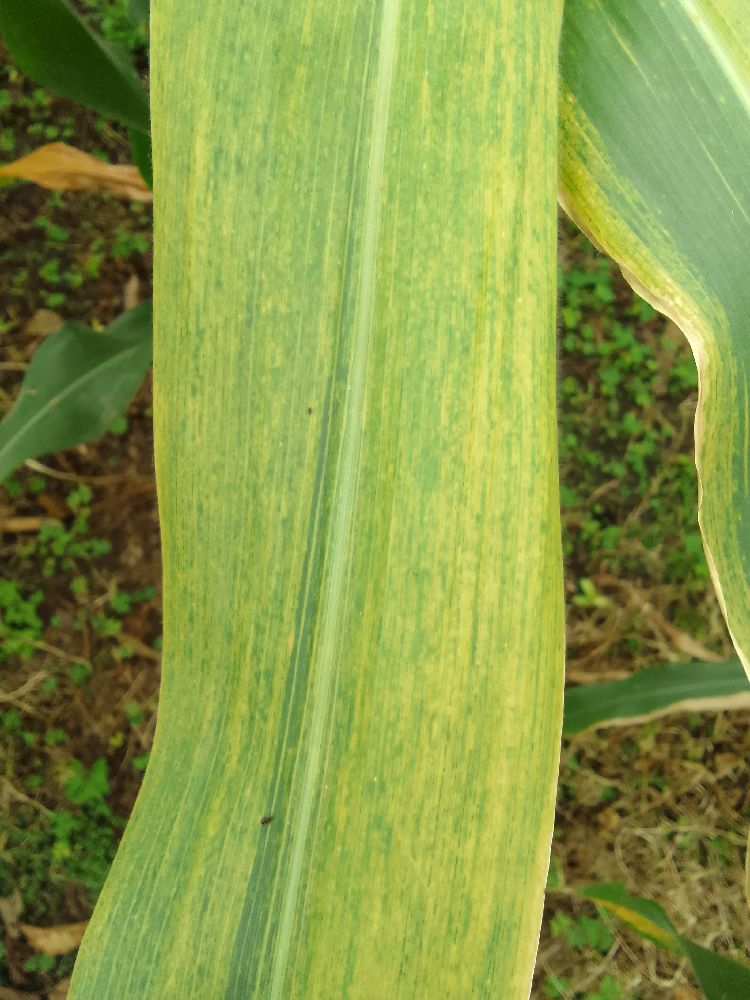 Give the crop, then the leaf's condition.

maize, maize lethal necrosis
